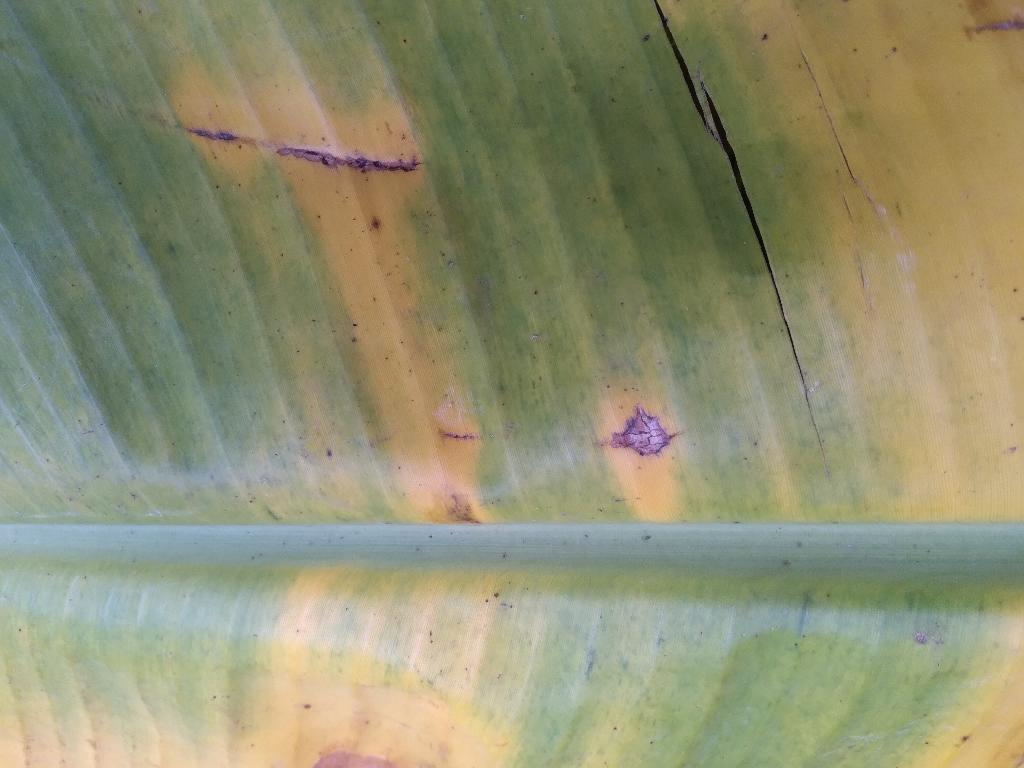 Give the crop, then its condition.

banana, fusarium wilt race 1
